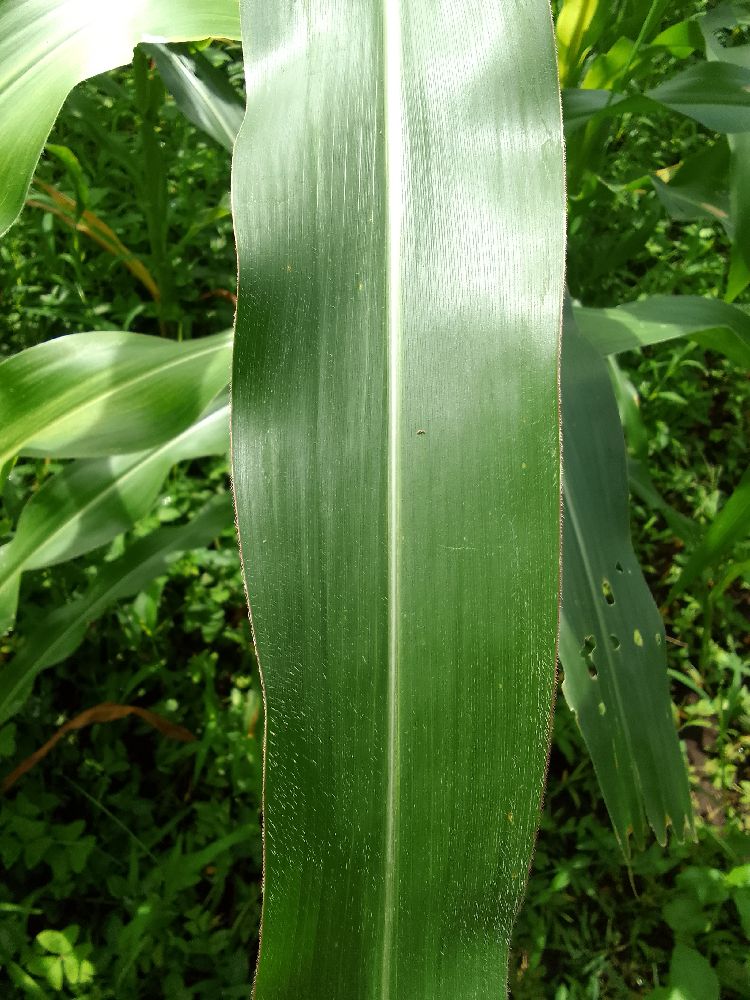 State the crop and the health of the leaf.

maize, healthy
